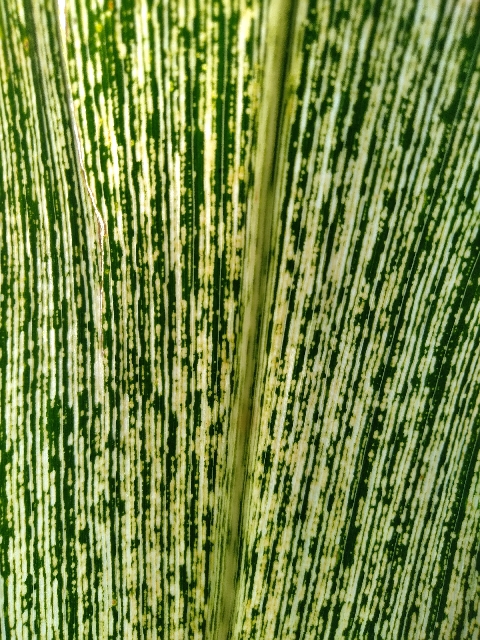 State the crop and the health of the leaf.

maize, maize streak virus
